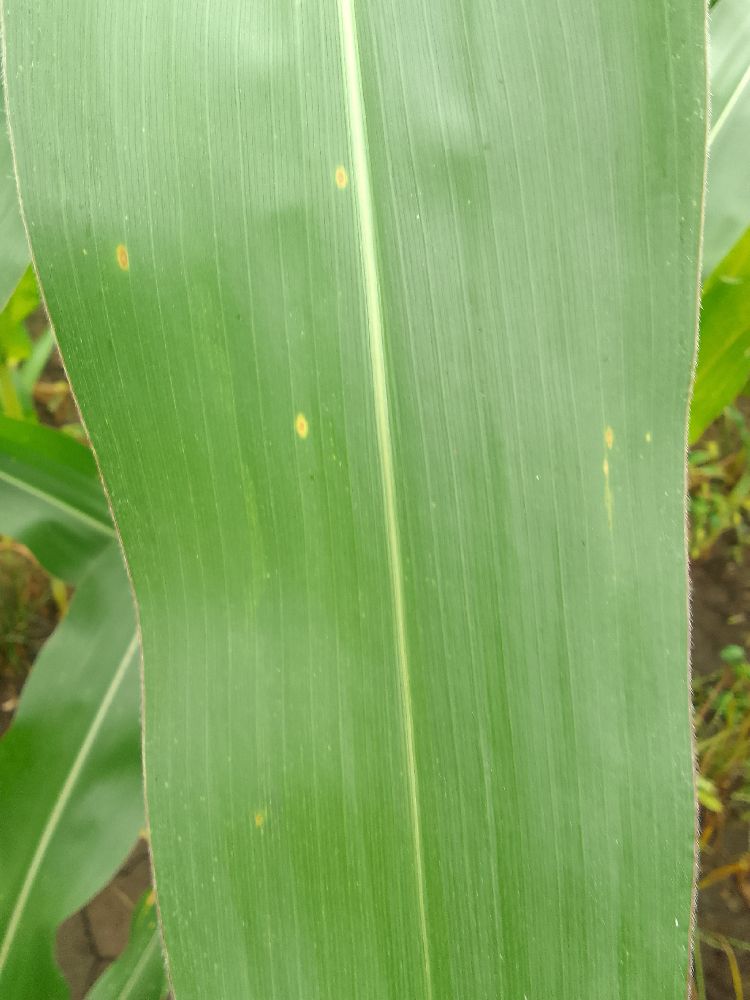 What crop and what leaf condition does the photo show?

maize, healthy
